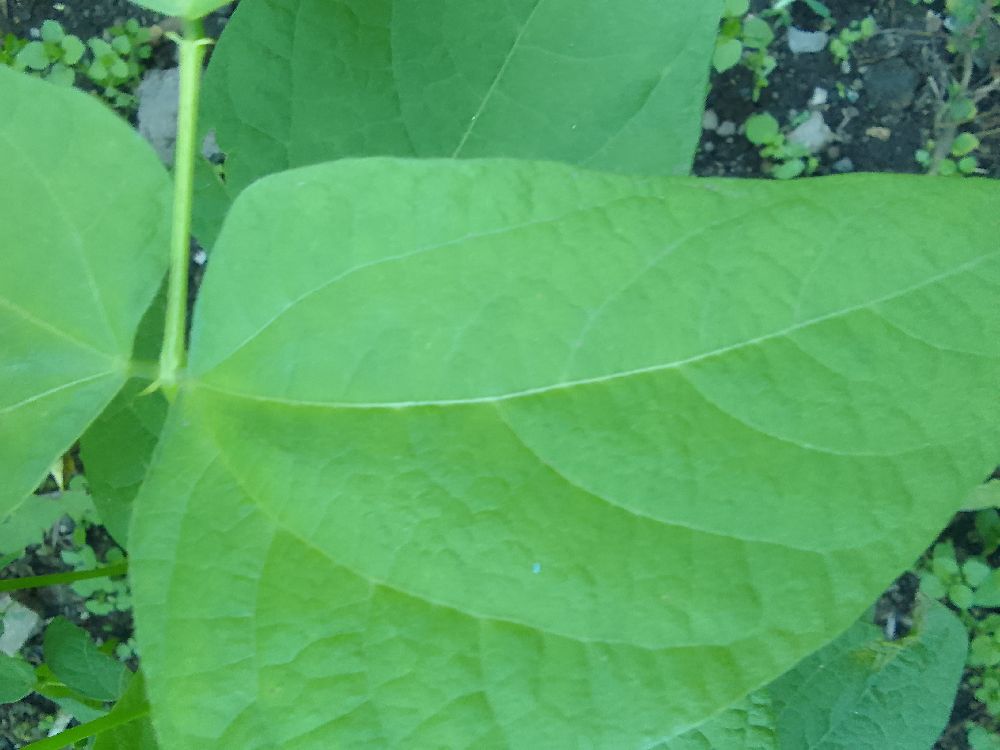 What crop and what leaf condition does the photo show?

common bean, healthy
